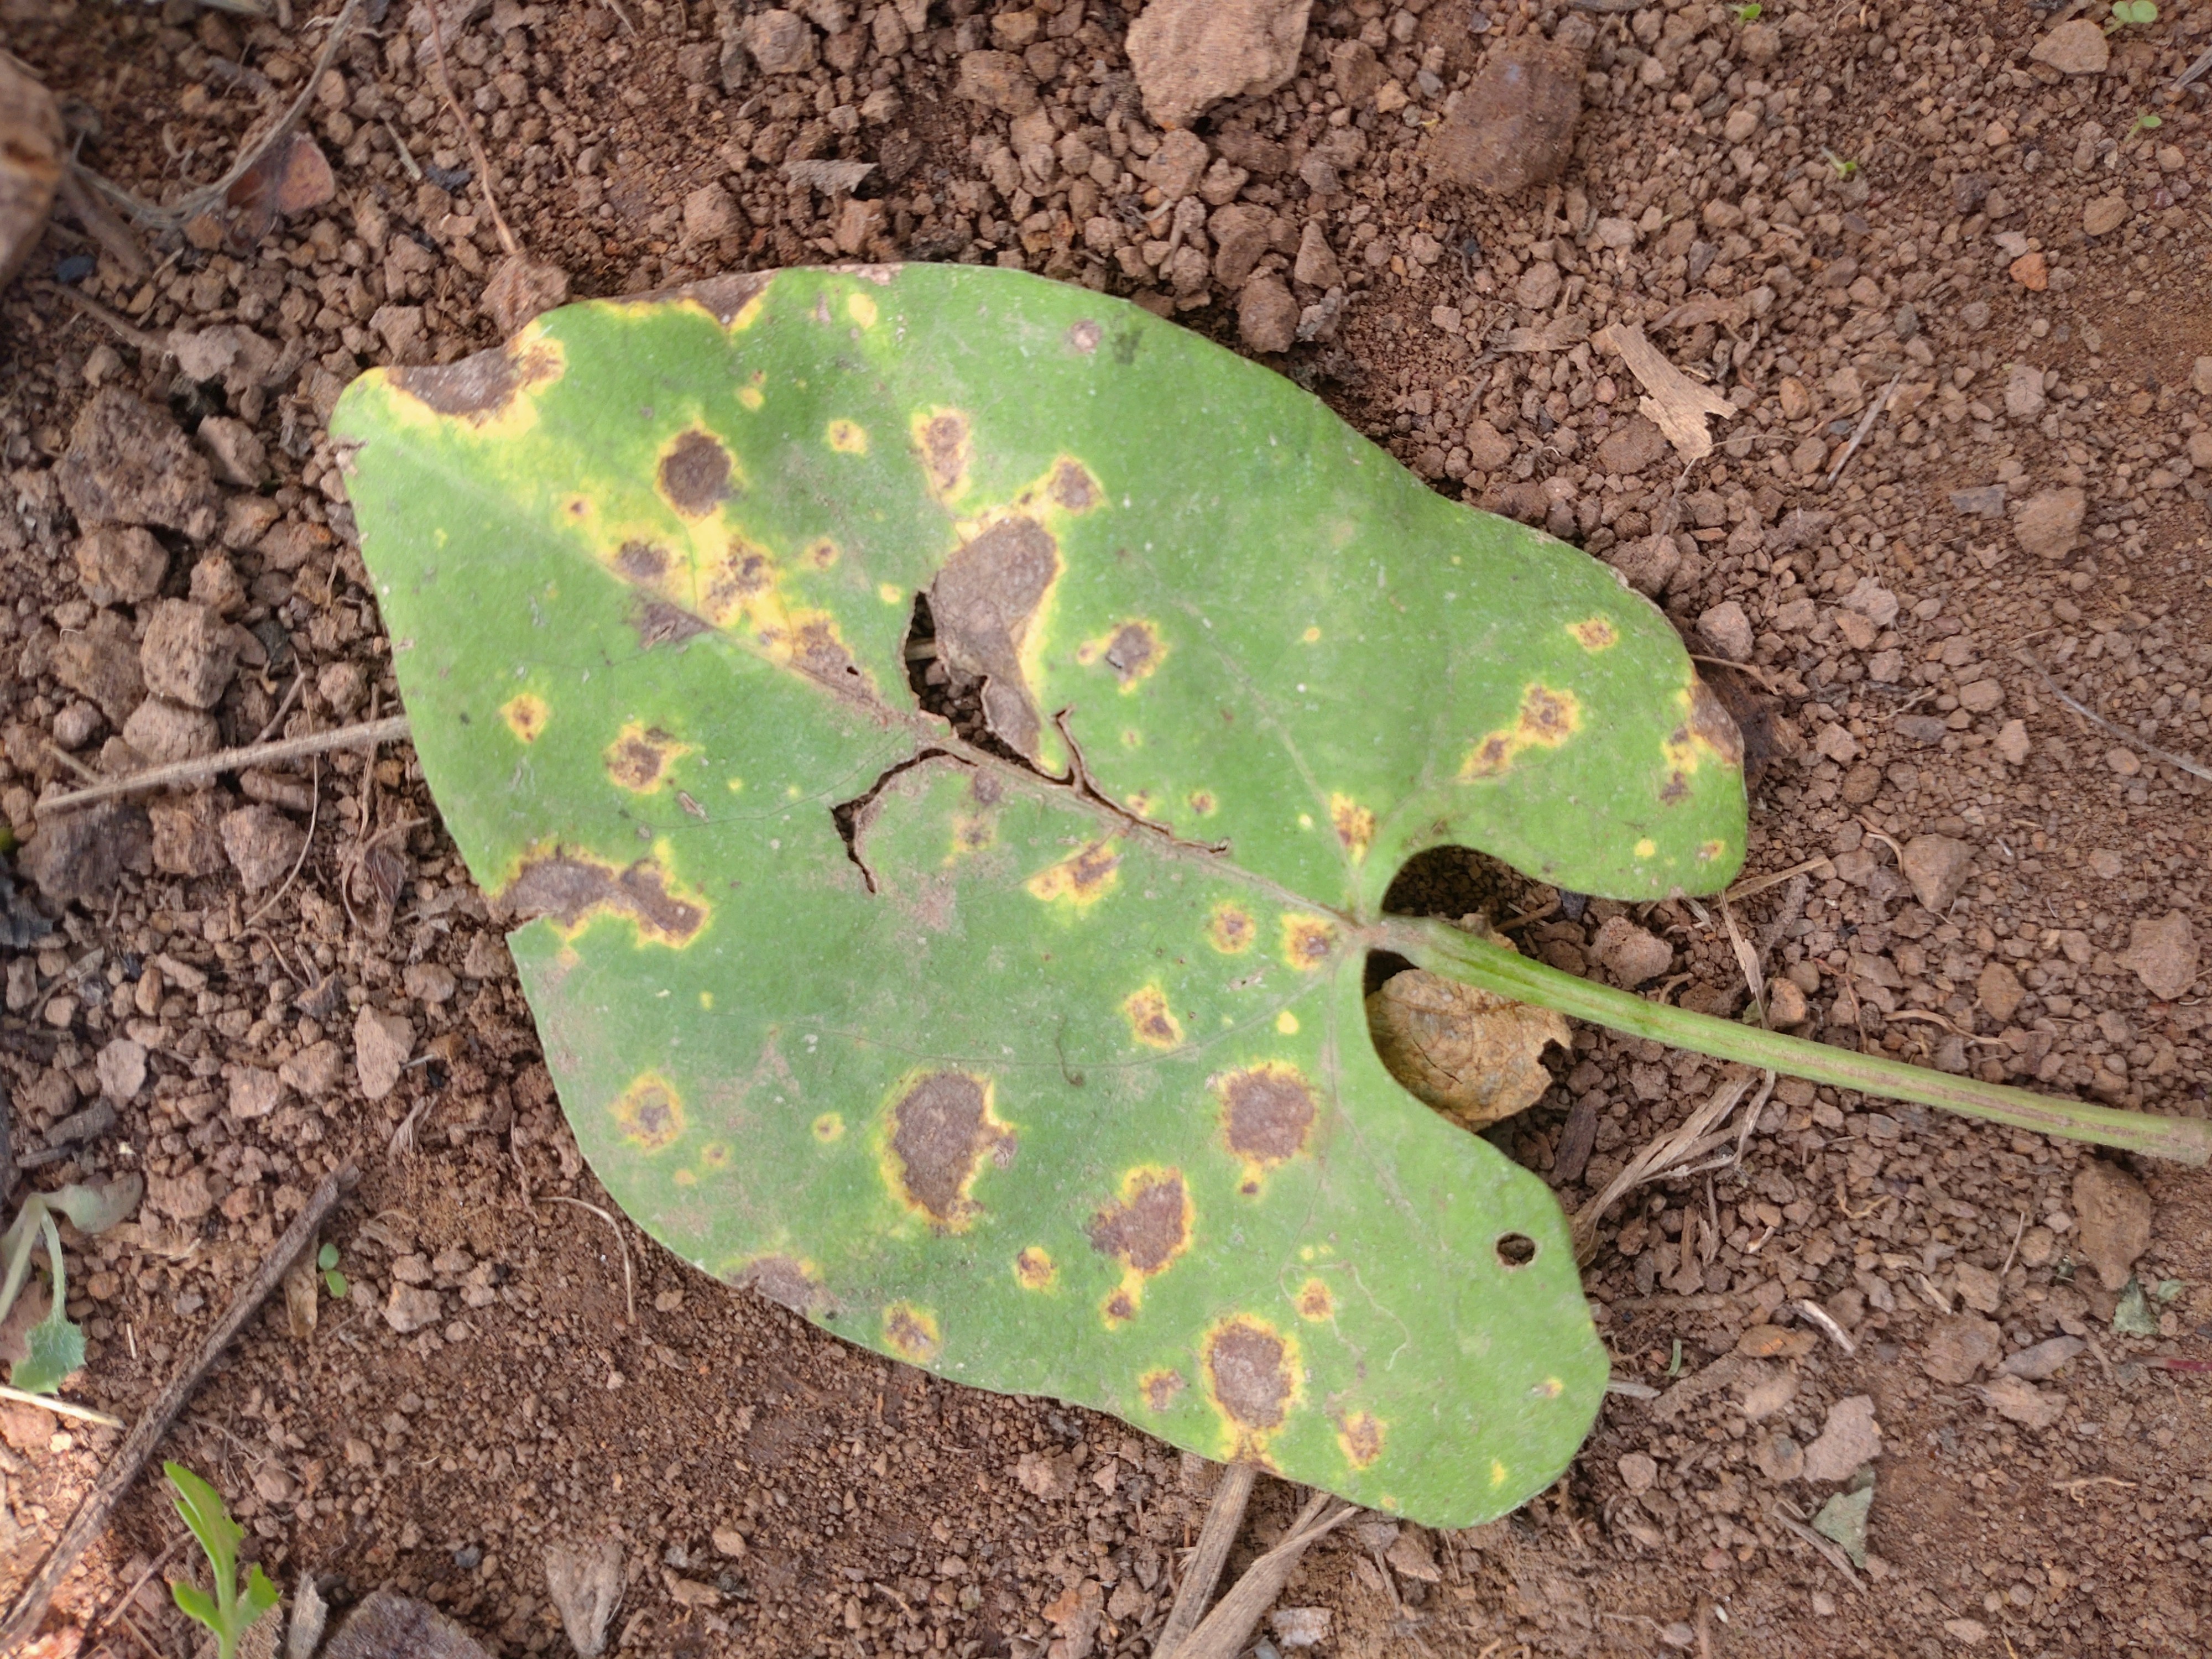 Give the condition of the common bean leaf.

rust
